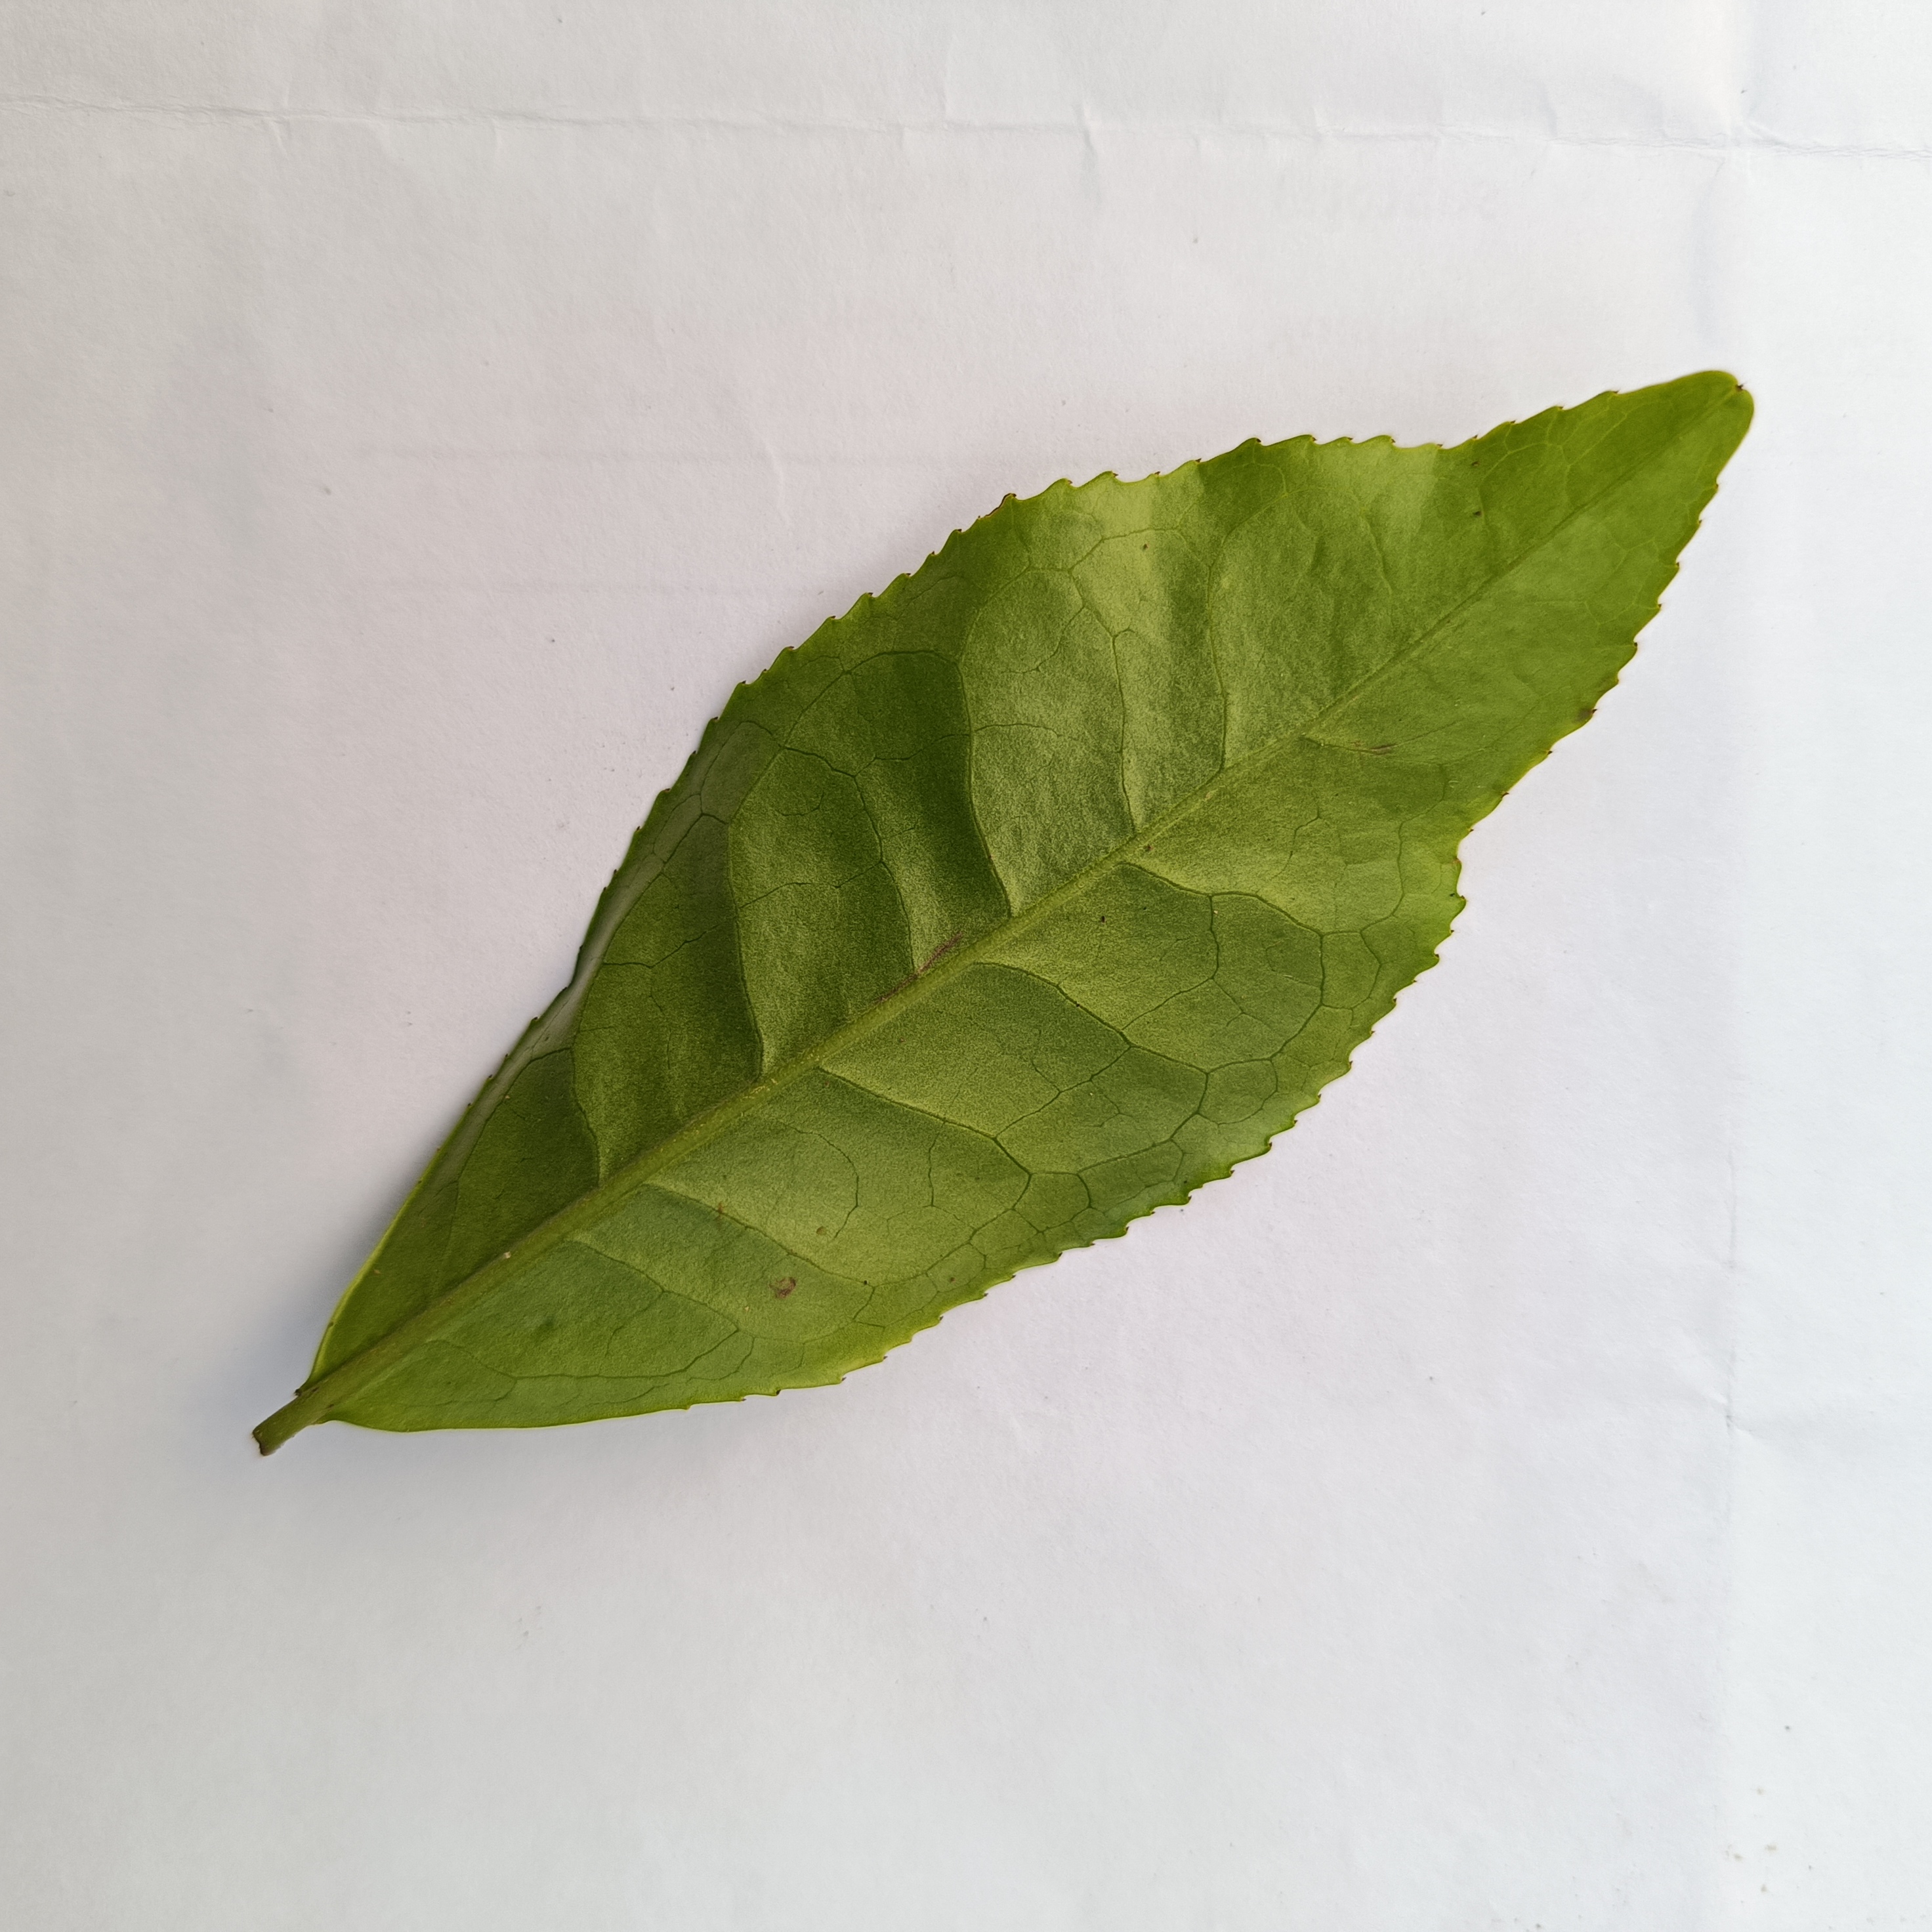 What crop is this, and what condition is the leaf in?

tea, healthy
